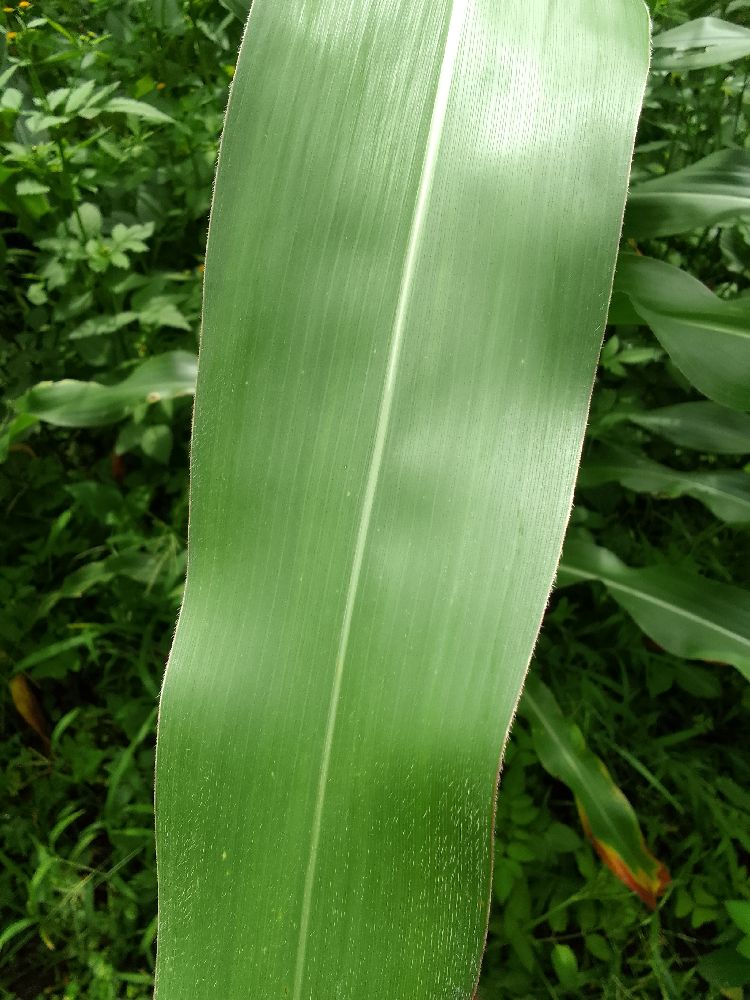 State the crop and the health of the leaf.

maize, healthy
